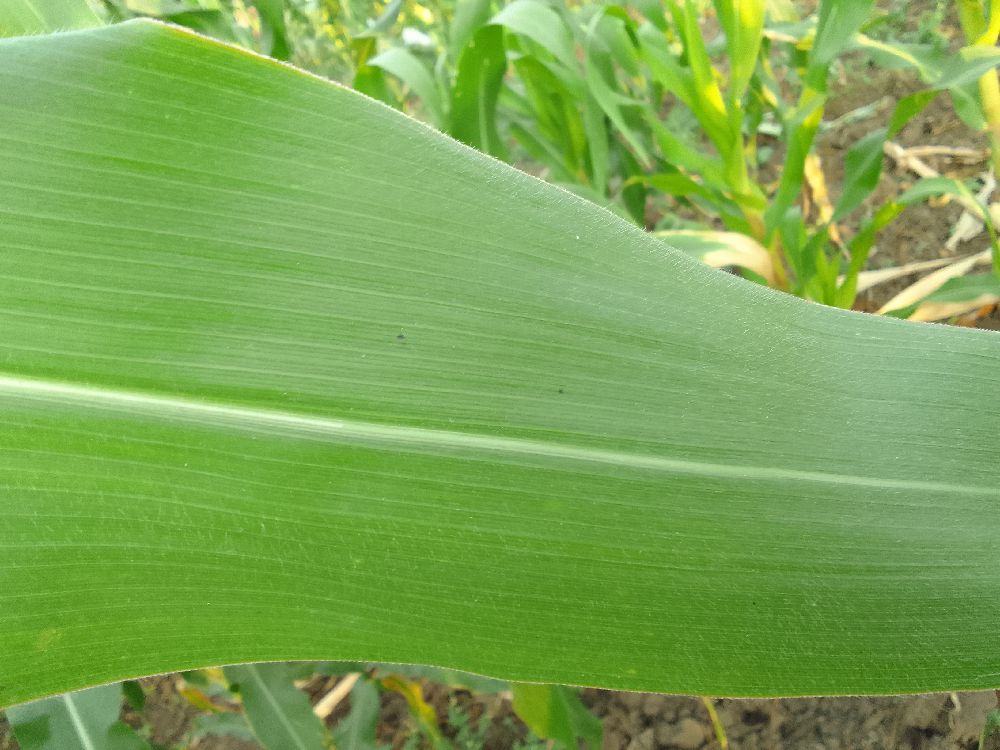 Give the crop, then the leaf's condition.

maize, healthy
